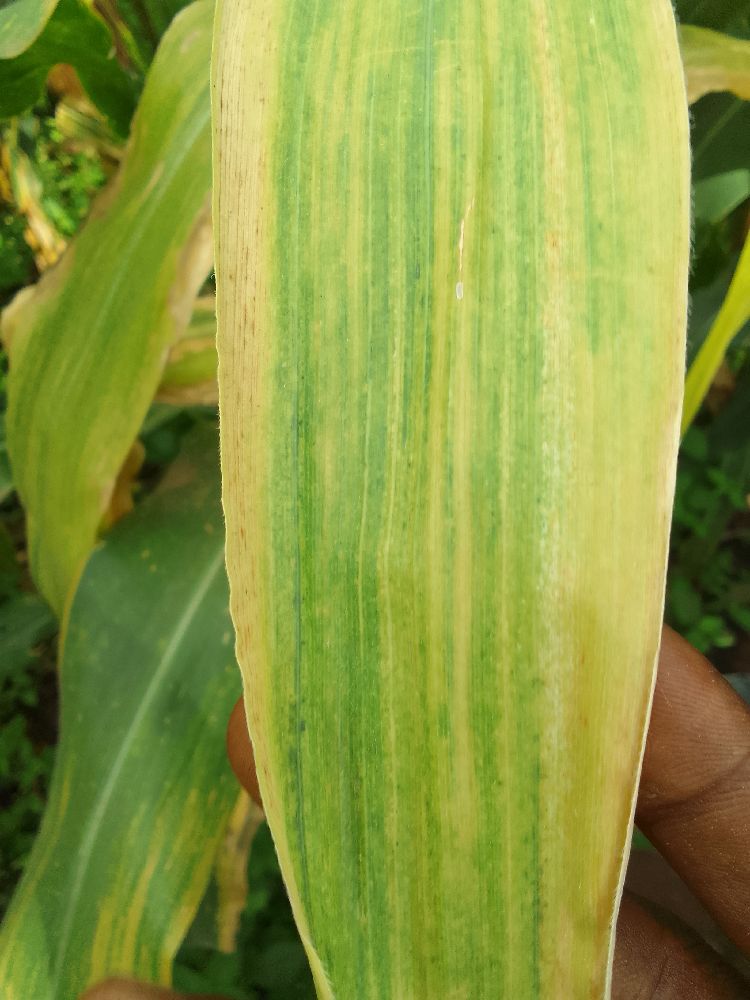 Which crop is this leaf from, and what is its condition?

maize, maize lethal necrosis
